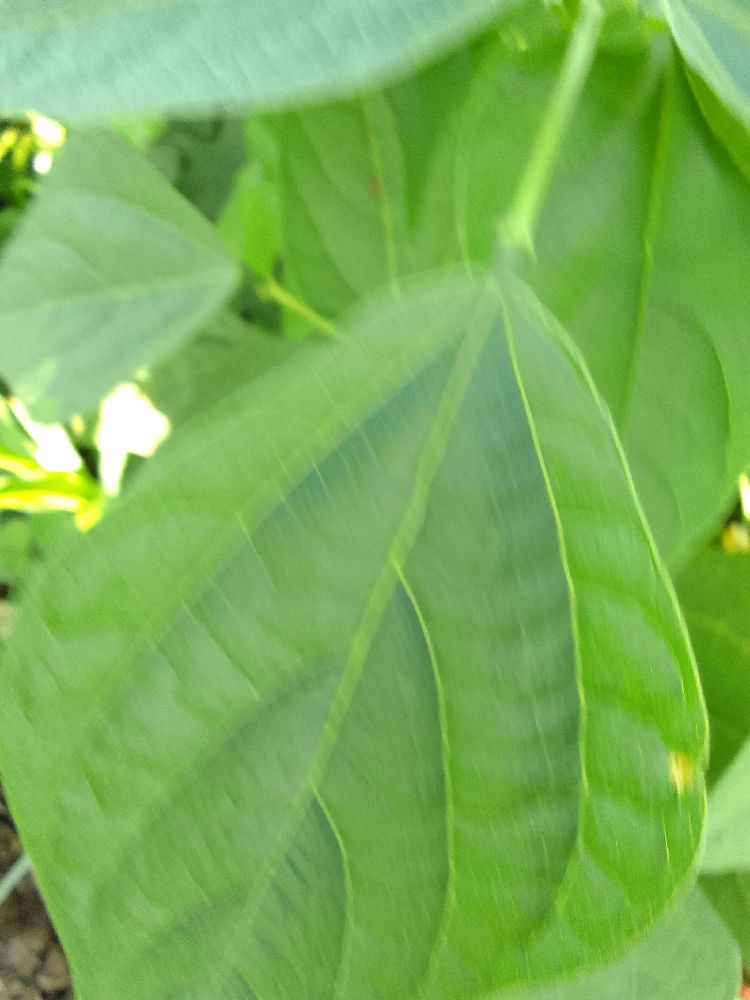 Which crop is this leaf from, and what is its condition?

common bean, healthy
